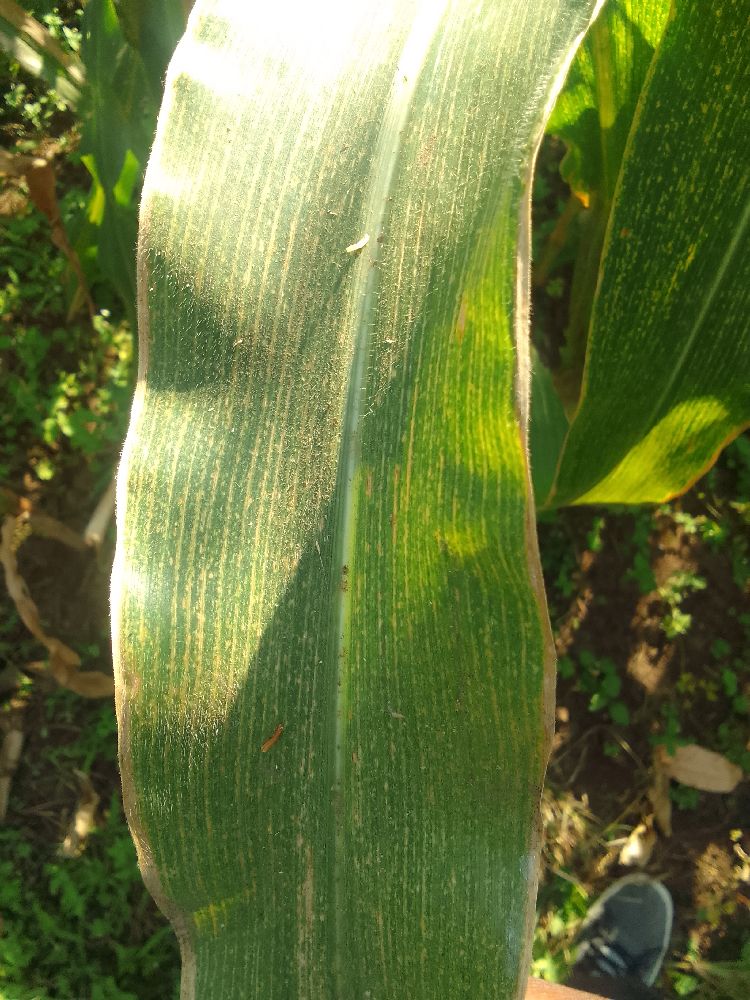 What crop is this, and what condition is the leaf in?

maize, maize lethal necrosis
